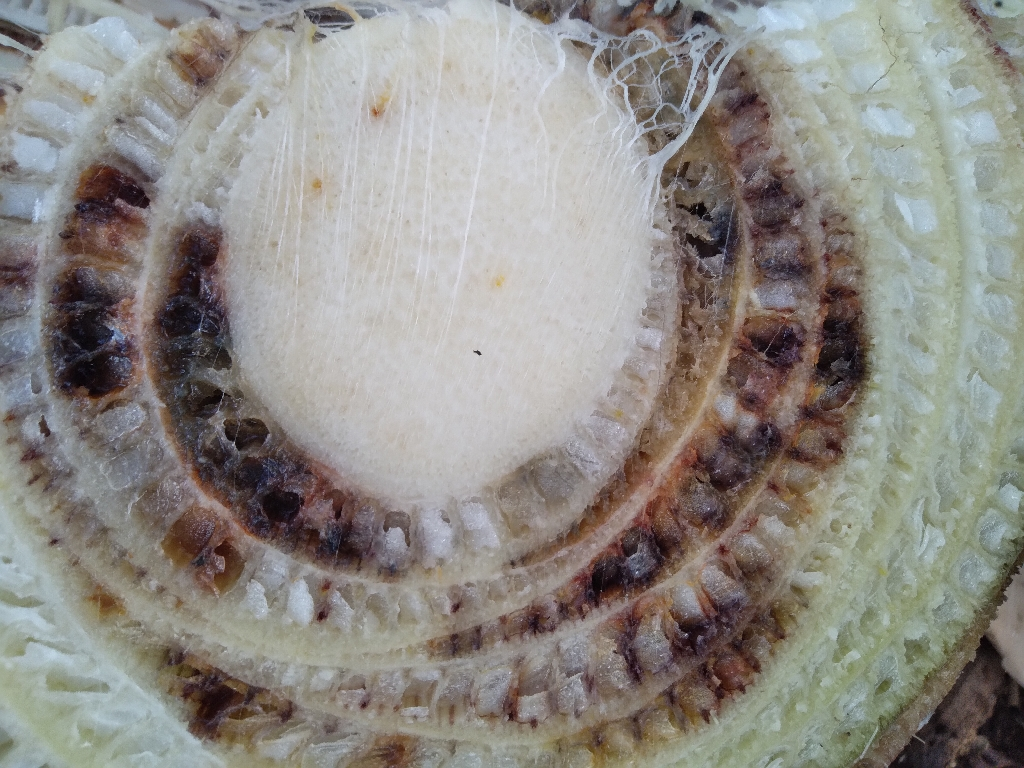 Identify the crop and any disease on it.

banana, fusarium wilt race 1
